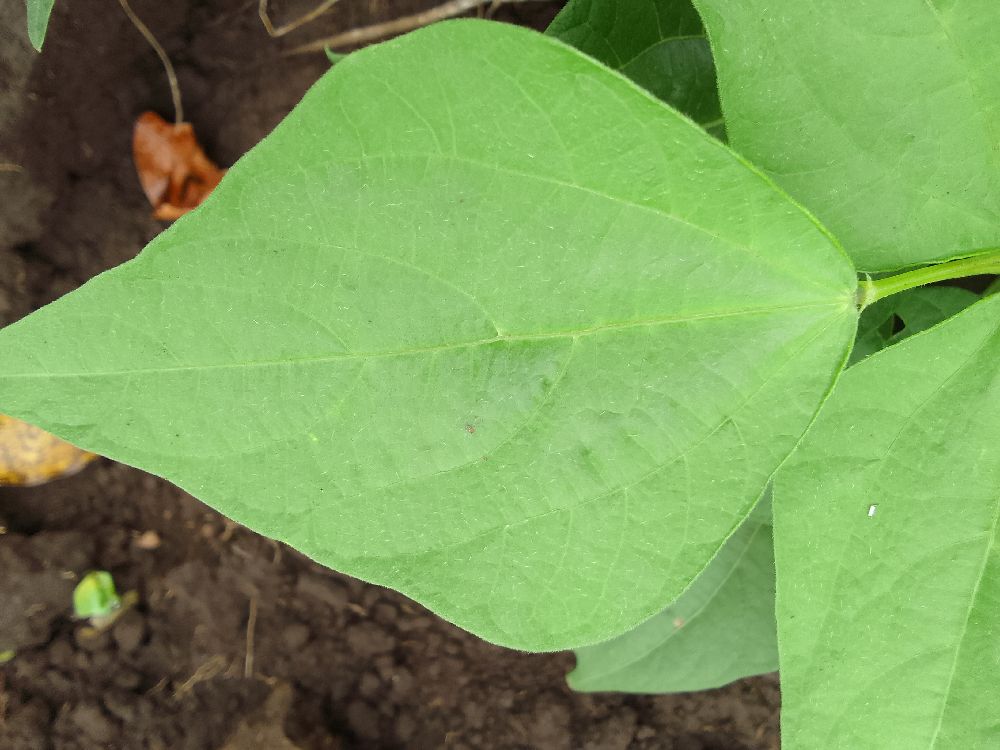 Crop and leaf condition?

common bean, healthy
